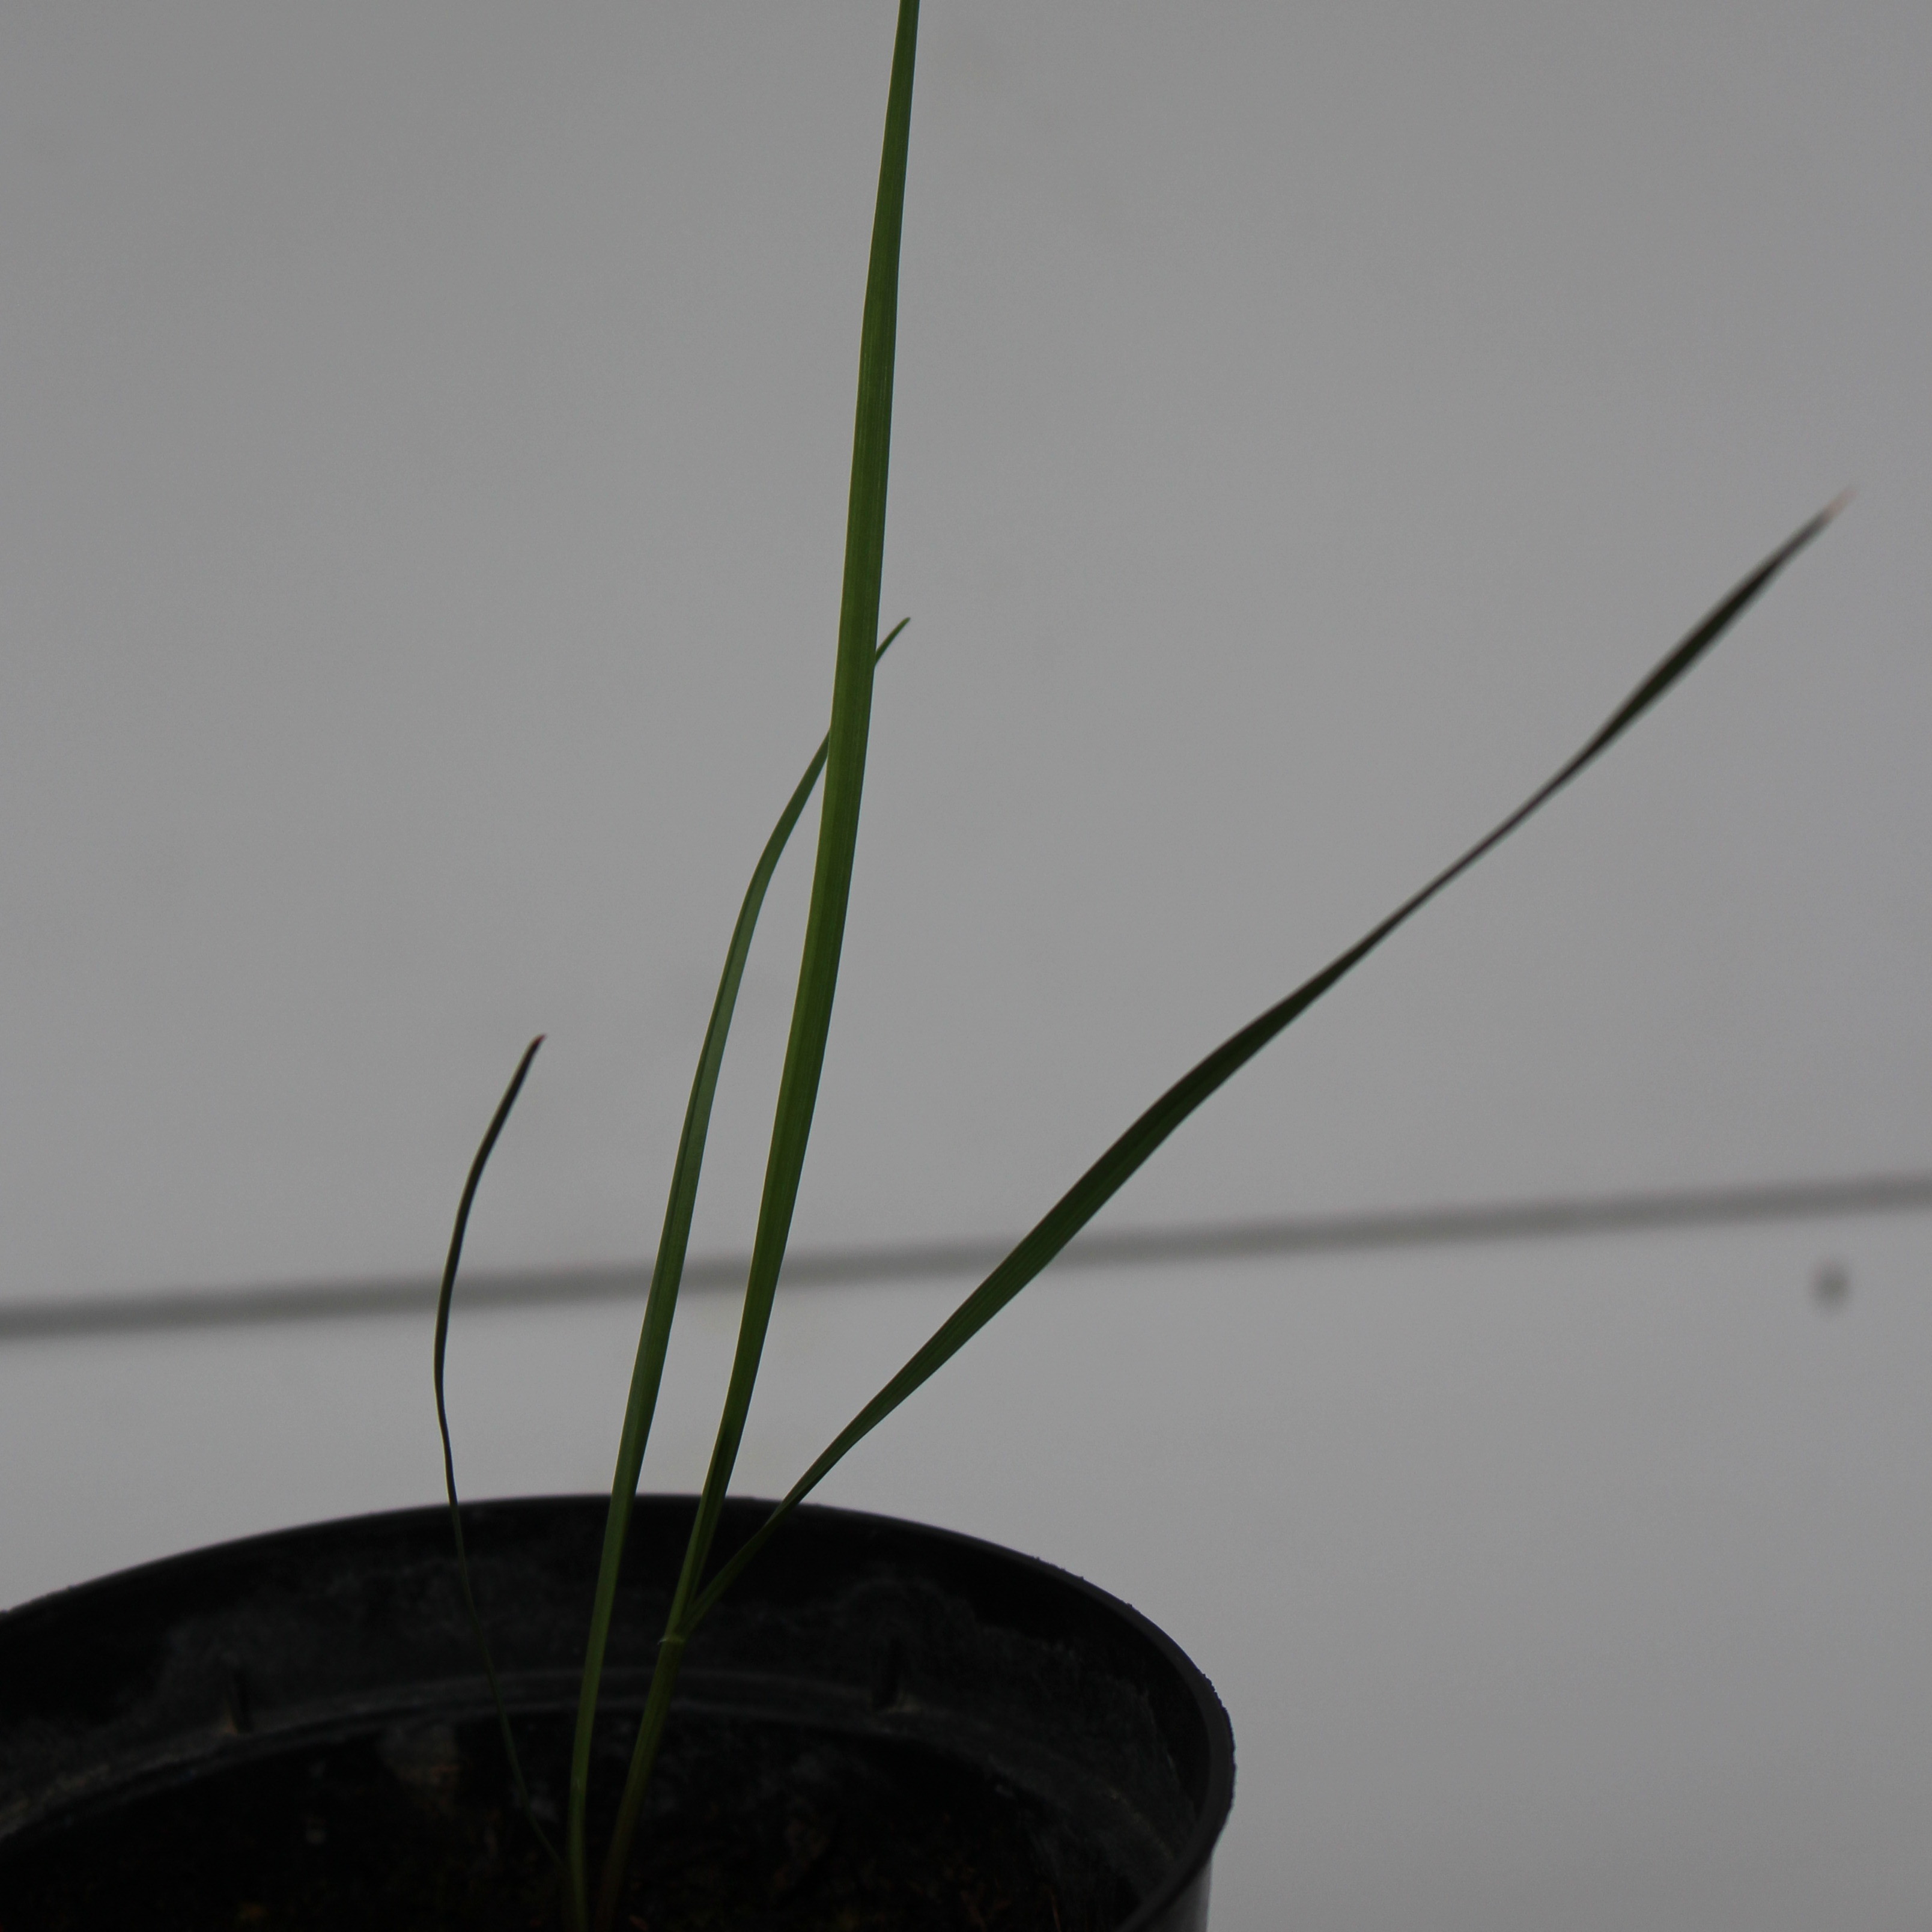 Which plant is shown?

Lolium multiflorum
